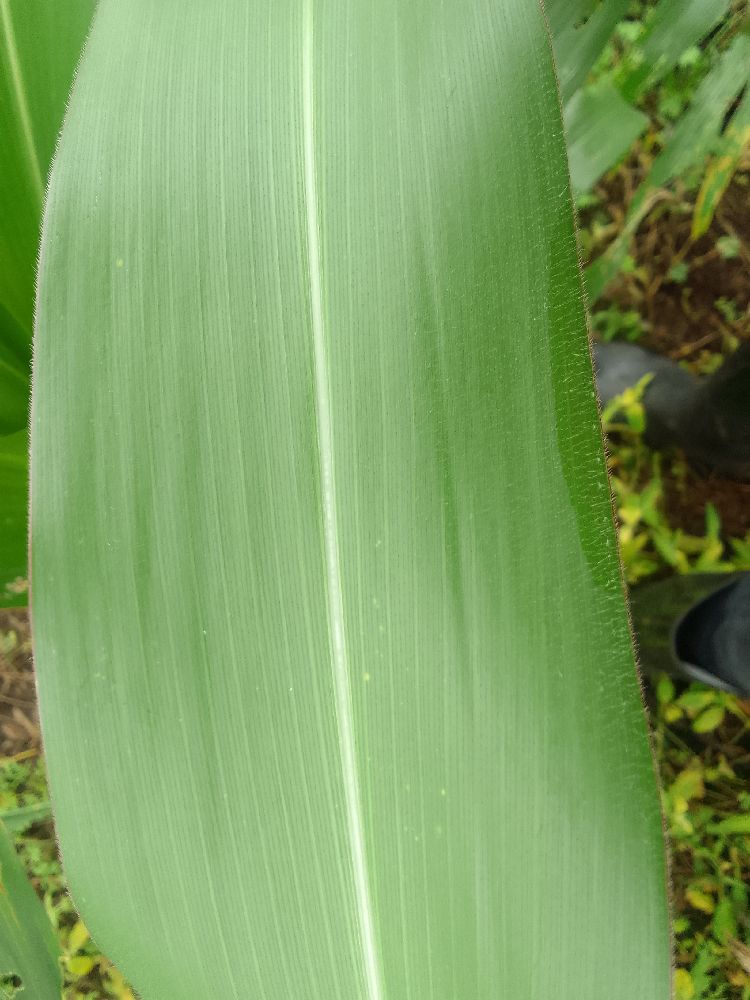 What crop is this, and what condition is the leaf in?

maize, healthy
